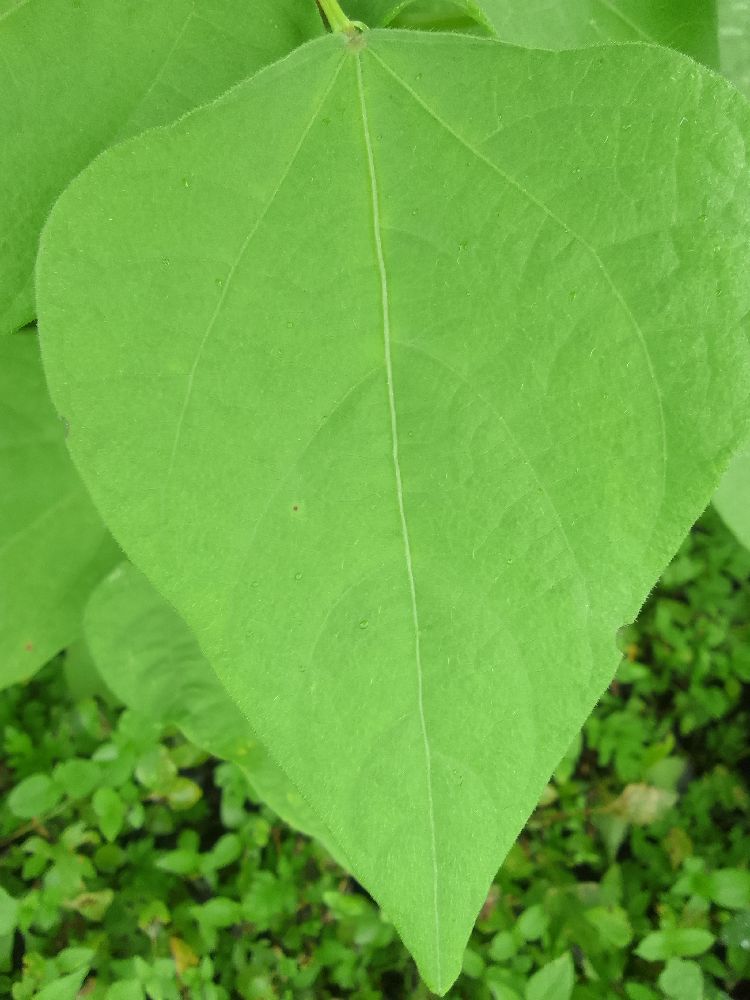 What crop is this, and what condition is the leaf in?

common bean, healthy
